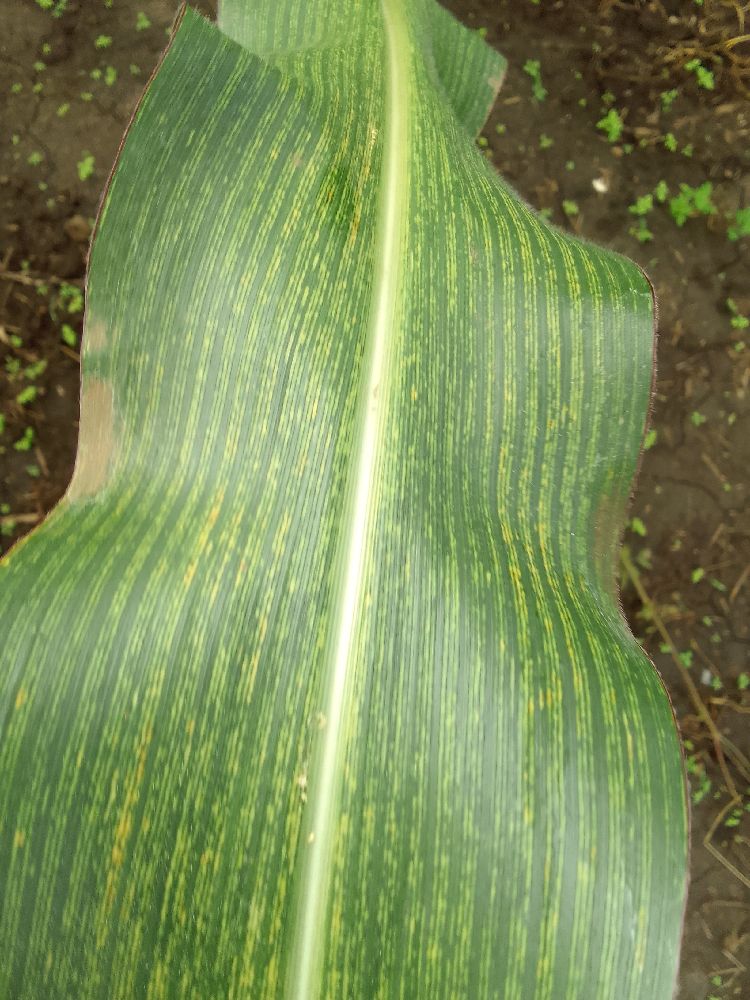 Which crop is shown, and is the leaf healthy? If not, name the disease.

maize, maize streak virus
